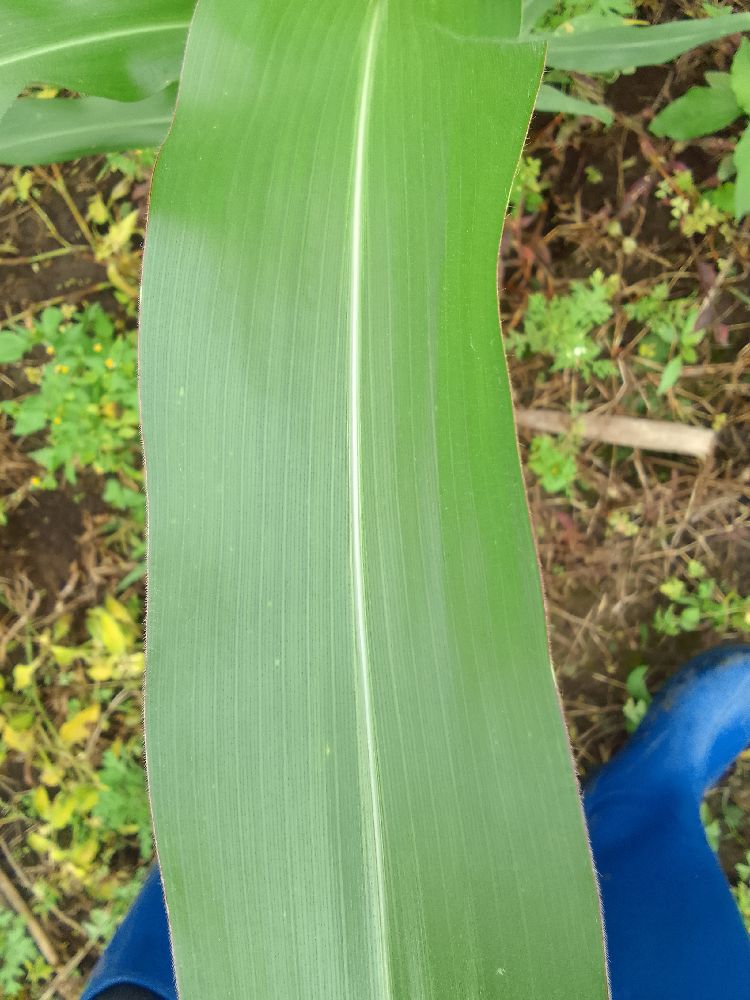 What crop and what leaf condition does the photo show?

maize, healthy
